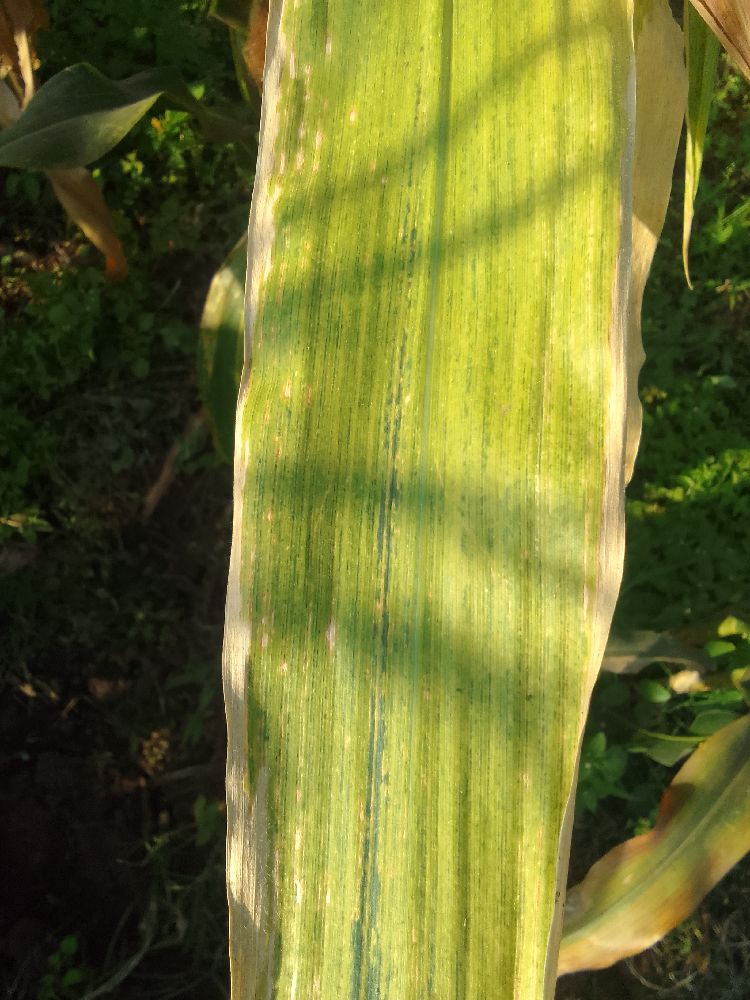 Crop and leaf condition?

maize, maize lethal necrosis
